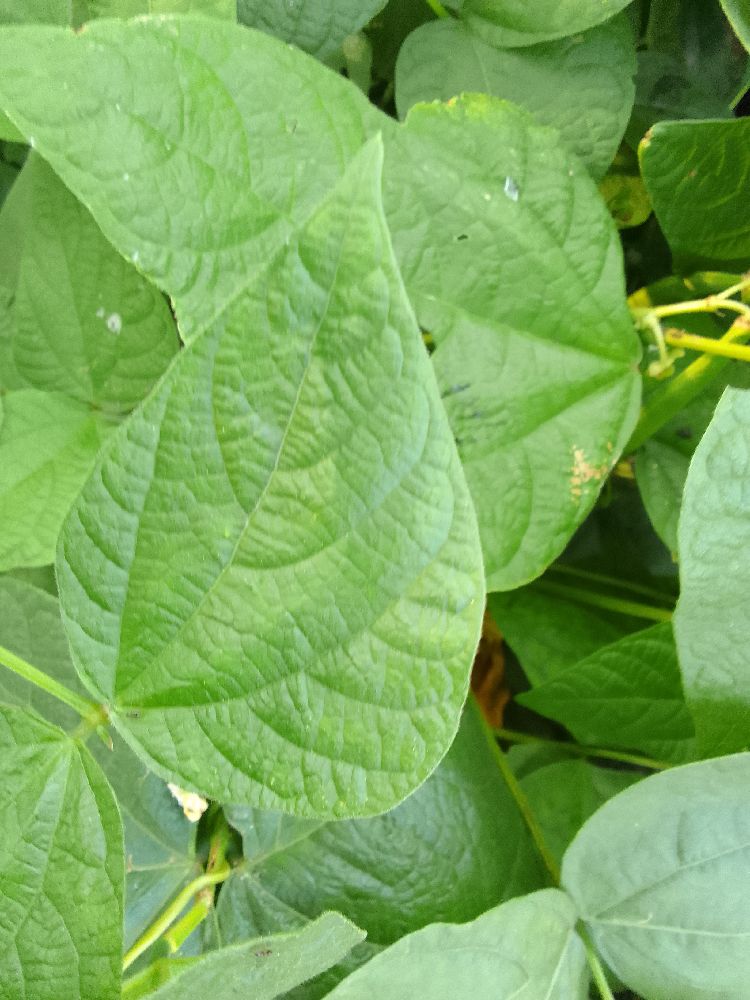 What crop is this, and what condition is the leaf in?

common bean, healthy
